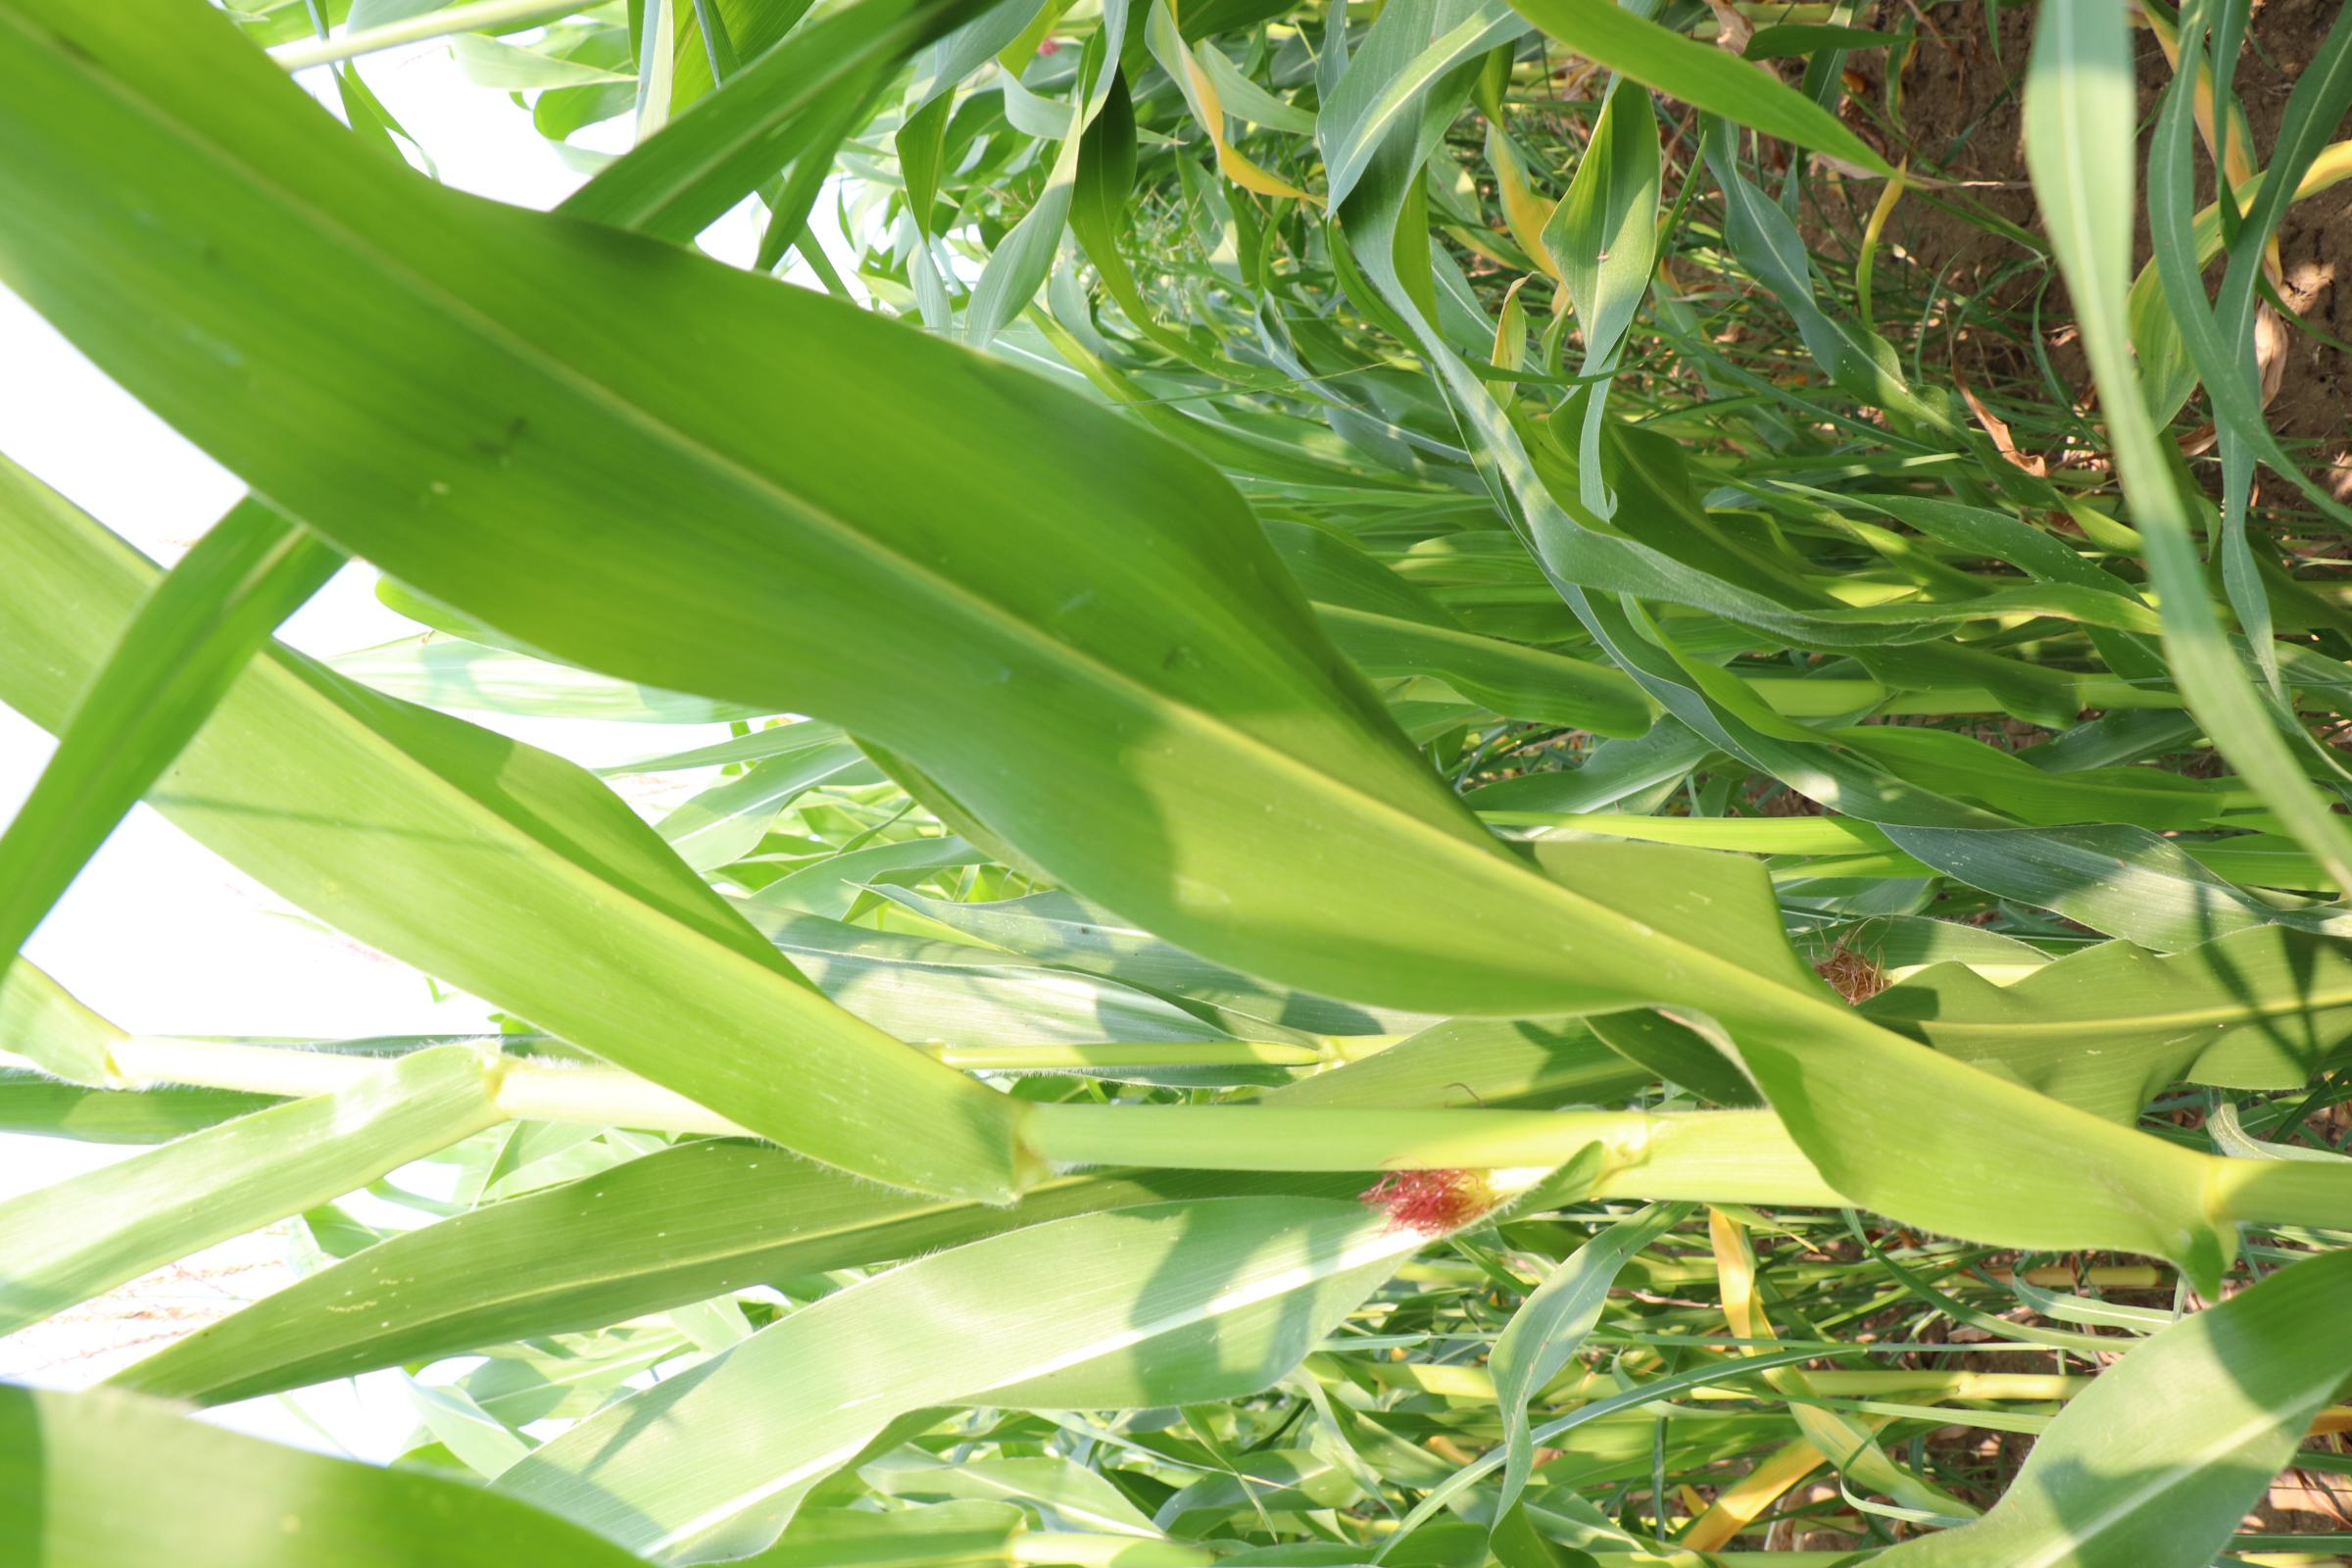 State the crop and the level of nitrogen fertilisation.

maize, no added nitrogen
